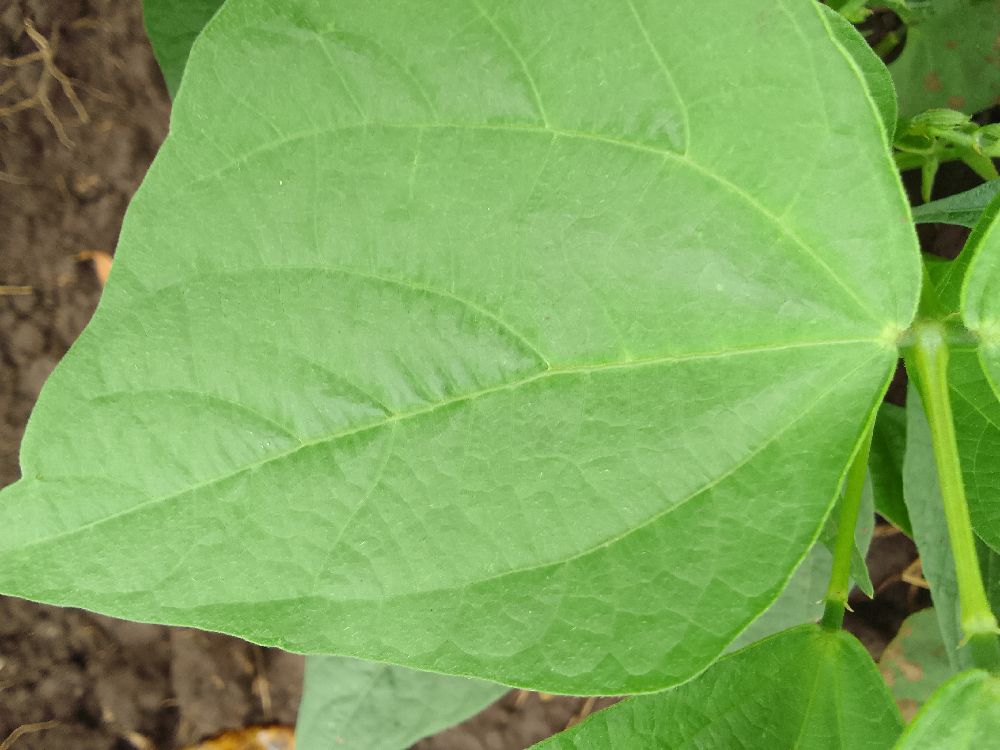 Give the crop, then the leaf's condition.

common bean, healthy
